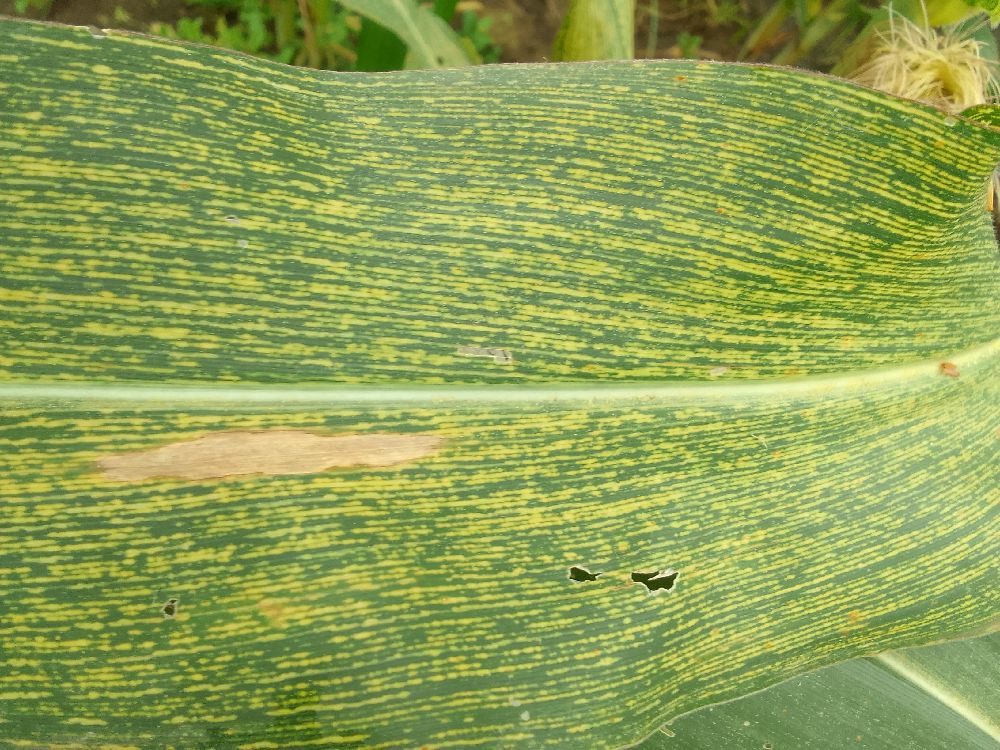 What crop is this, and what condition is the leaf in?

maize, maize streak virus
